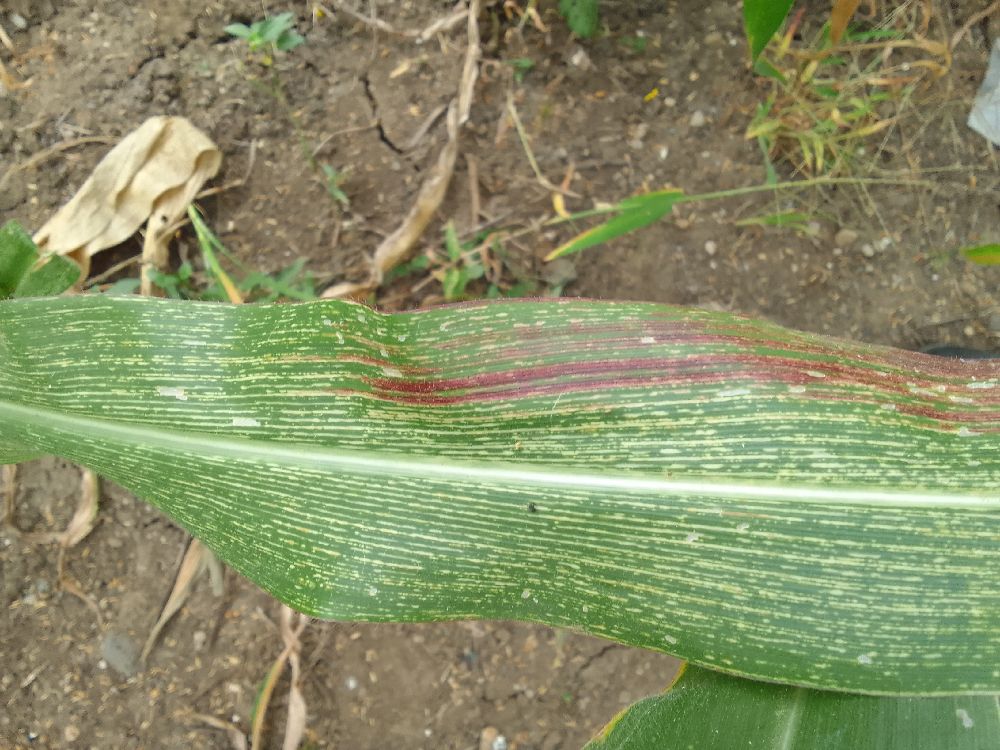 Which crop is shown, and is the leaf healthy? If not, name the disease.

maize, maize streak virus
